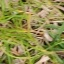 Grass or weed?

grass
